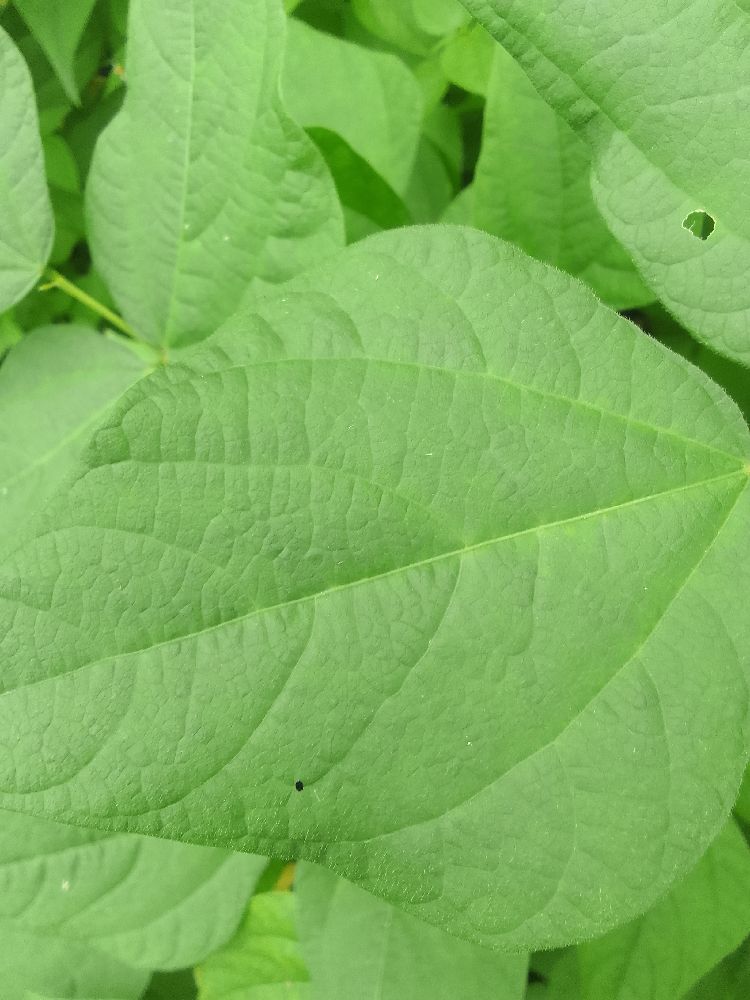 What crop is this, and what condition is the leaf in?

common bean, healthy
